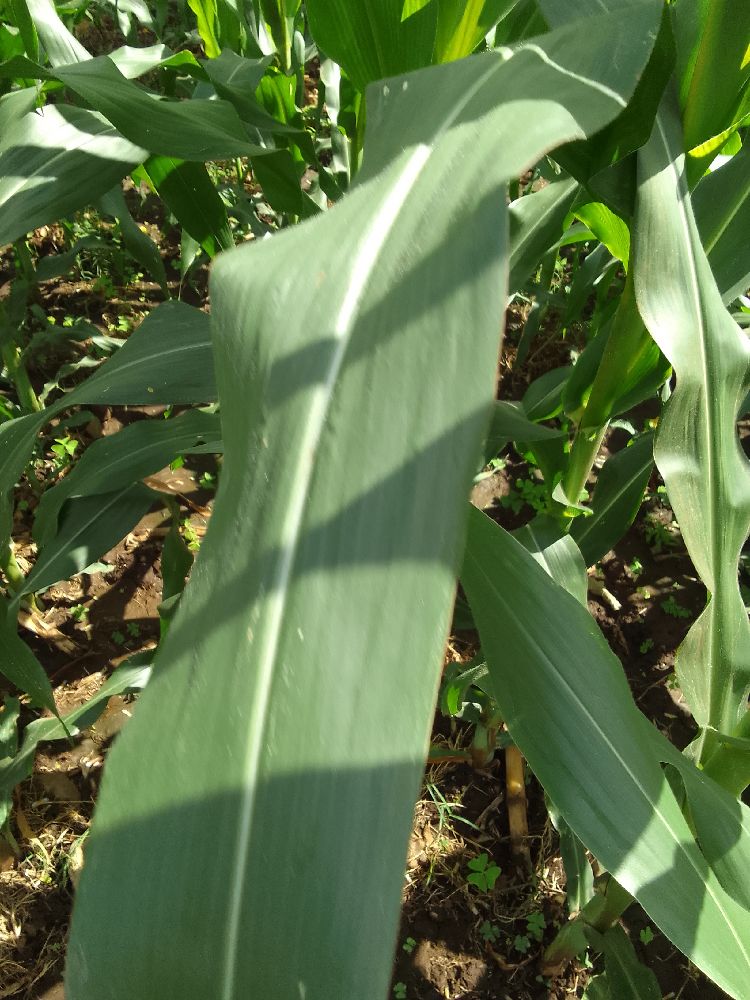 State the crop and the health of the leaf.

maize, healthy
